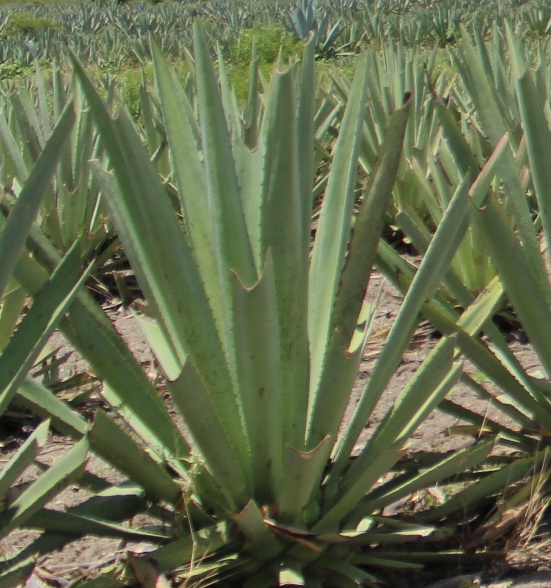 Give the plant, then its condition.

agave, healthy
